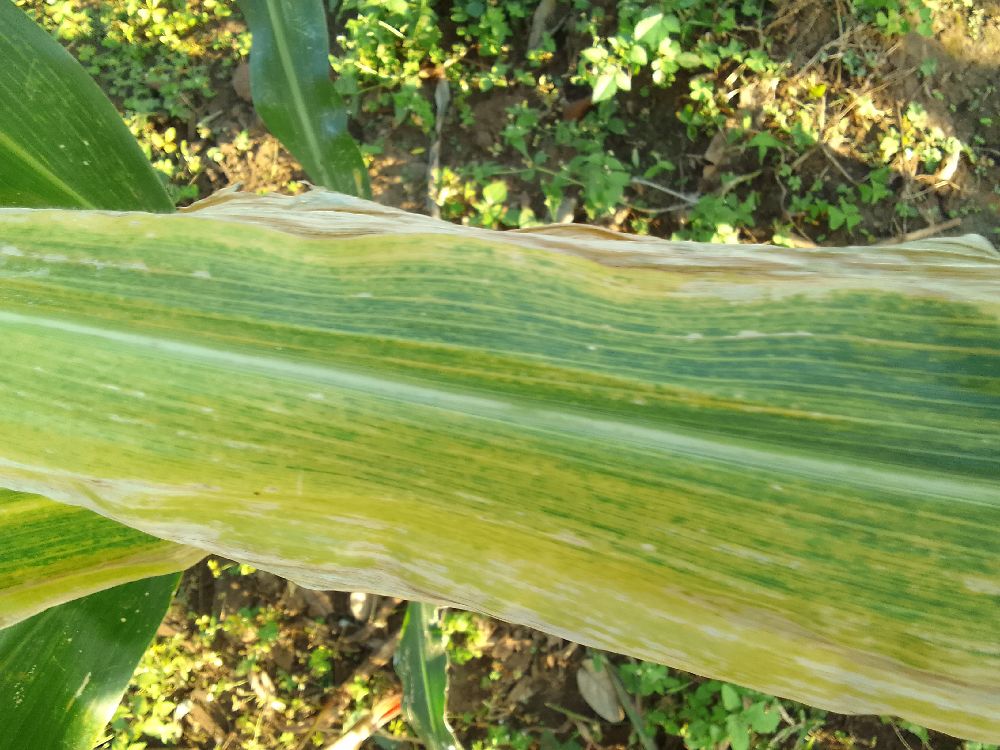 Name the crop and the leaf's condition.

maize, maize lethal necrosis
